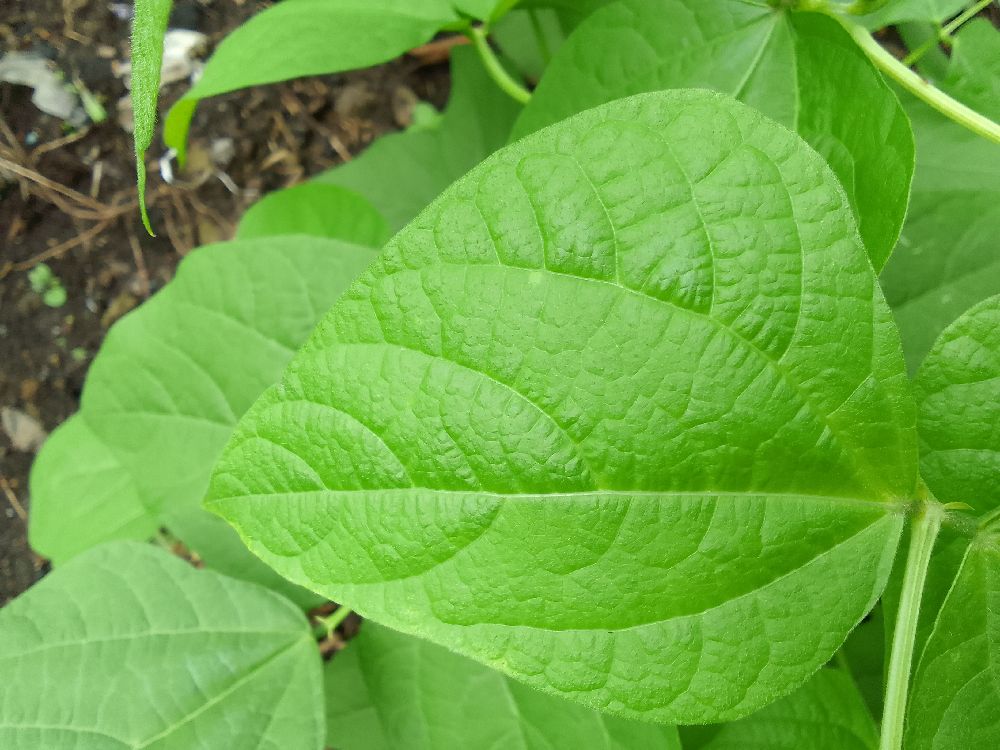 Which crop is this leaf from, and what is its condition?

common bean, healthy
